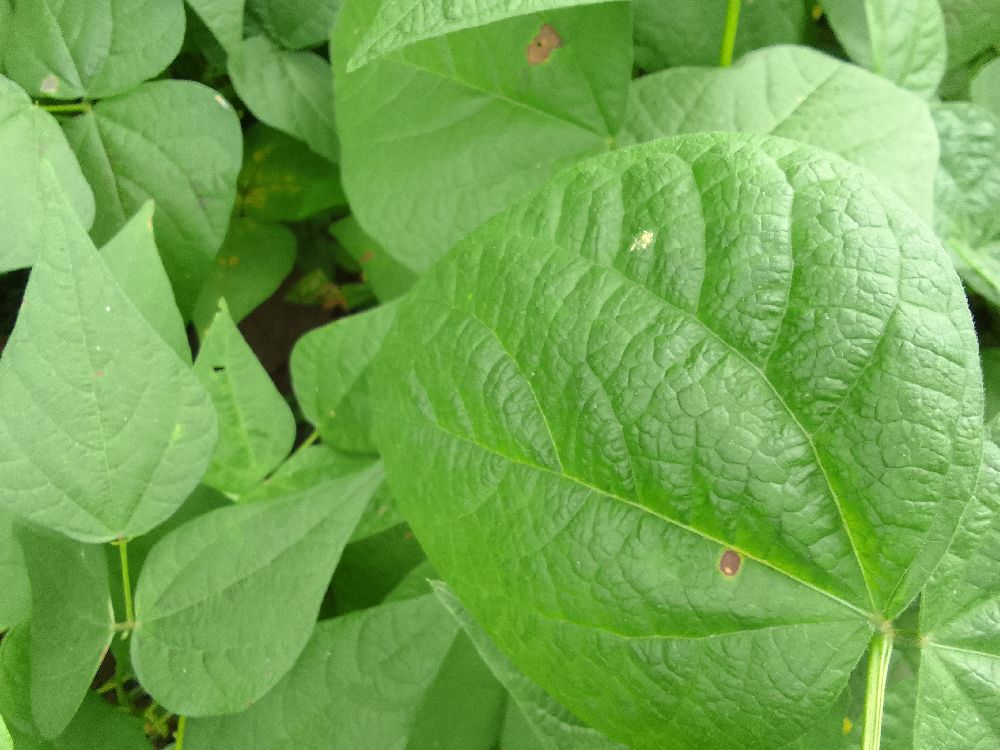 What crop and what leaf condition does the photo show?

common bean, healthy
